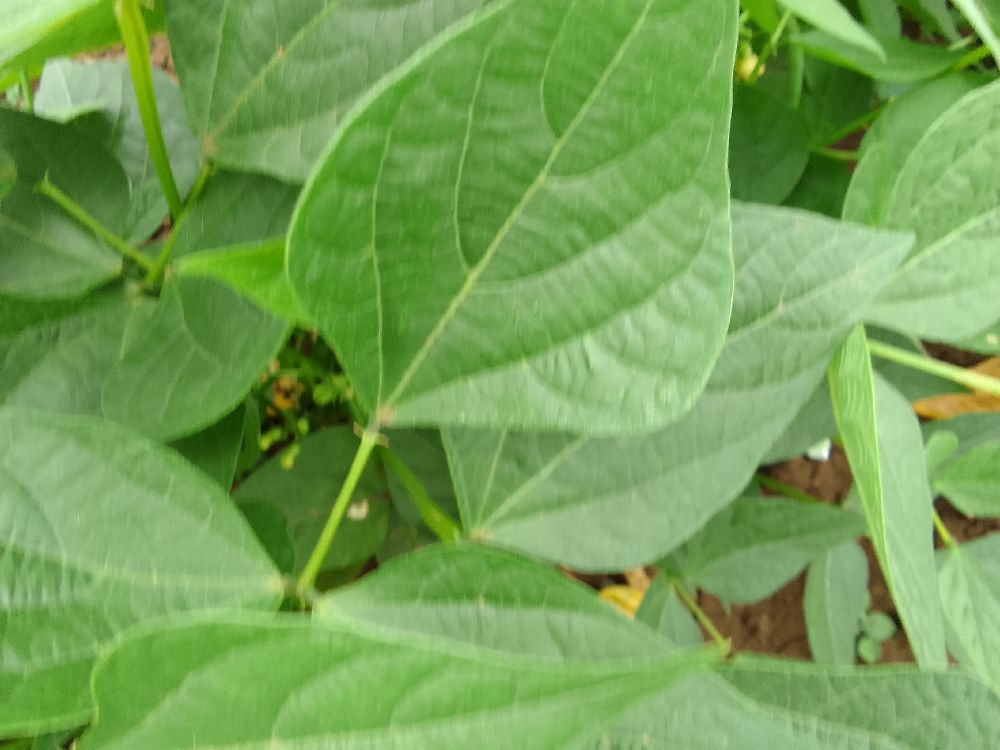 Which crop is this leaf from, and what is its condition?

common bean, healthy
